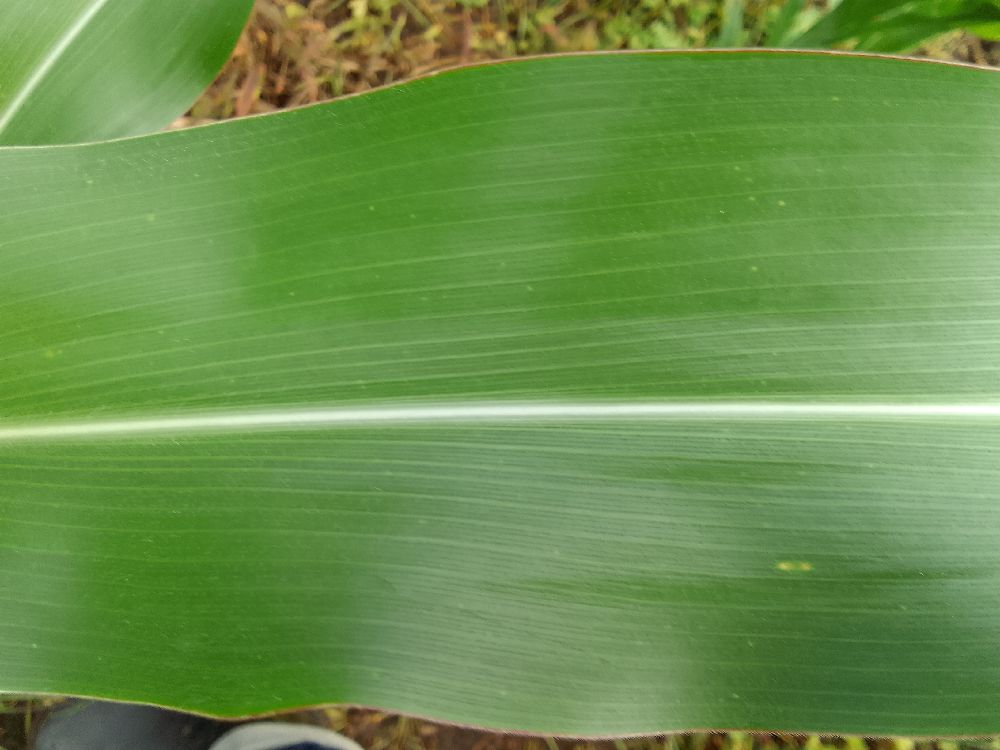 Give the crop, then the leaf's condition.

maize, healthy
